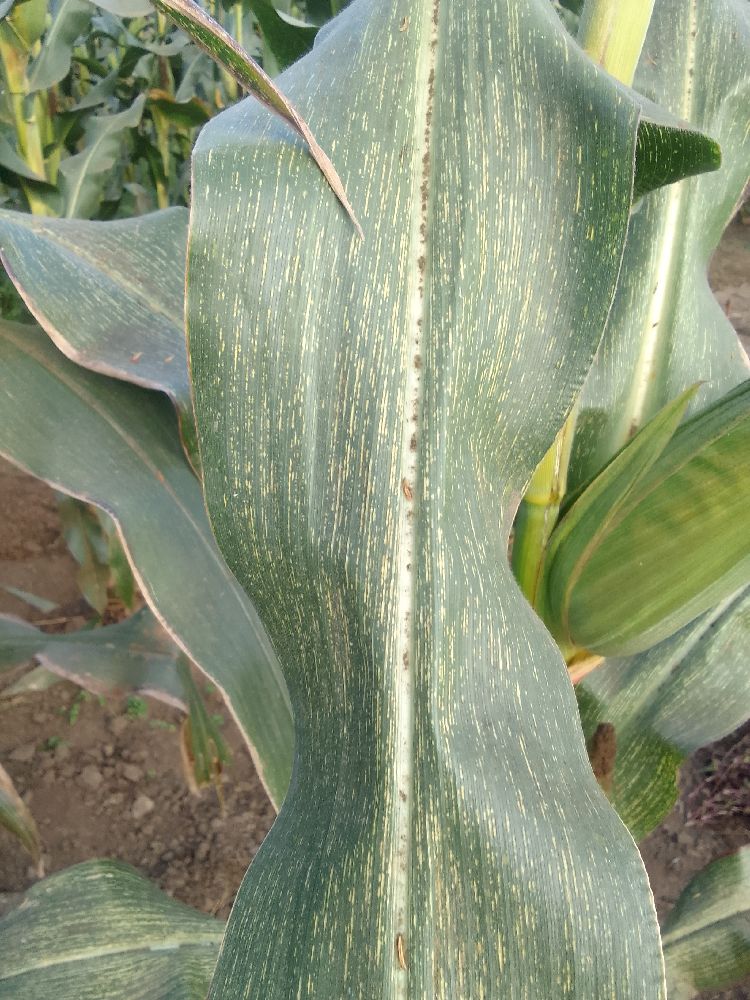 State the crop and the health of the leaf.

maize, maize streak virus
